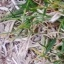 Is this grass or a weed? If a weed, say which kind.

grass
